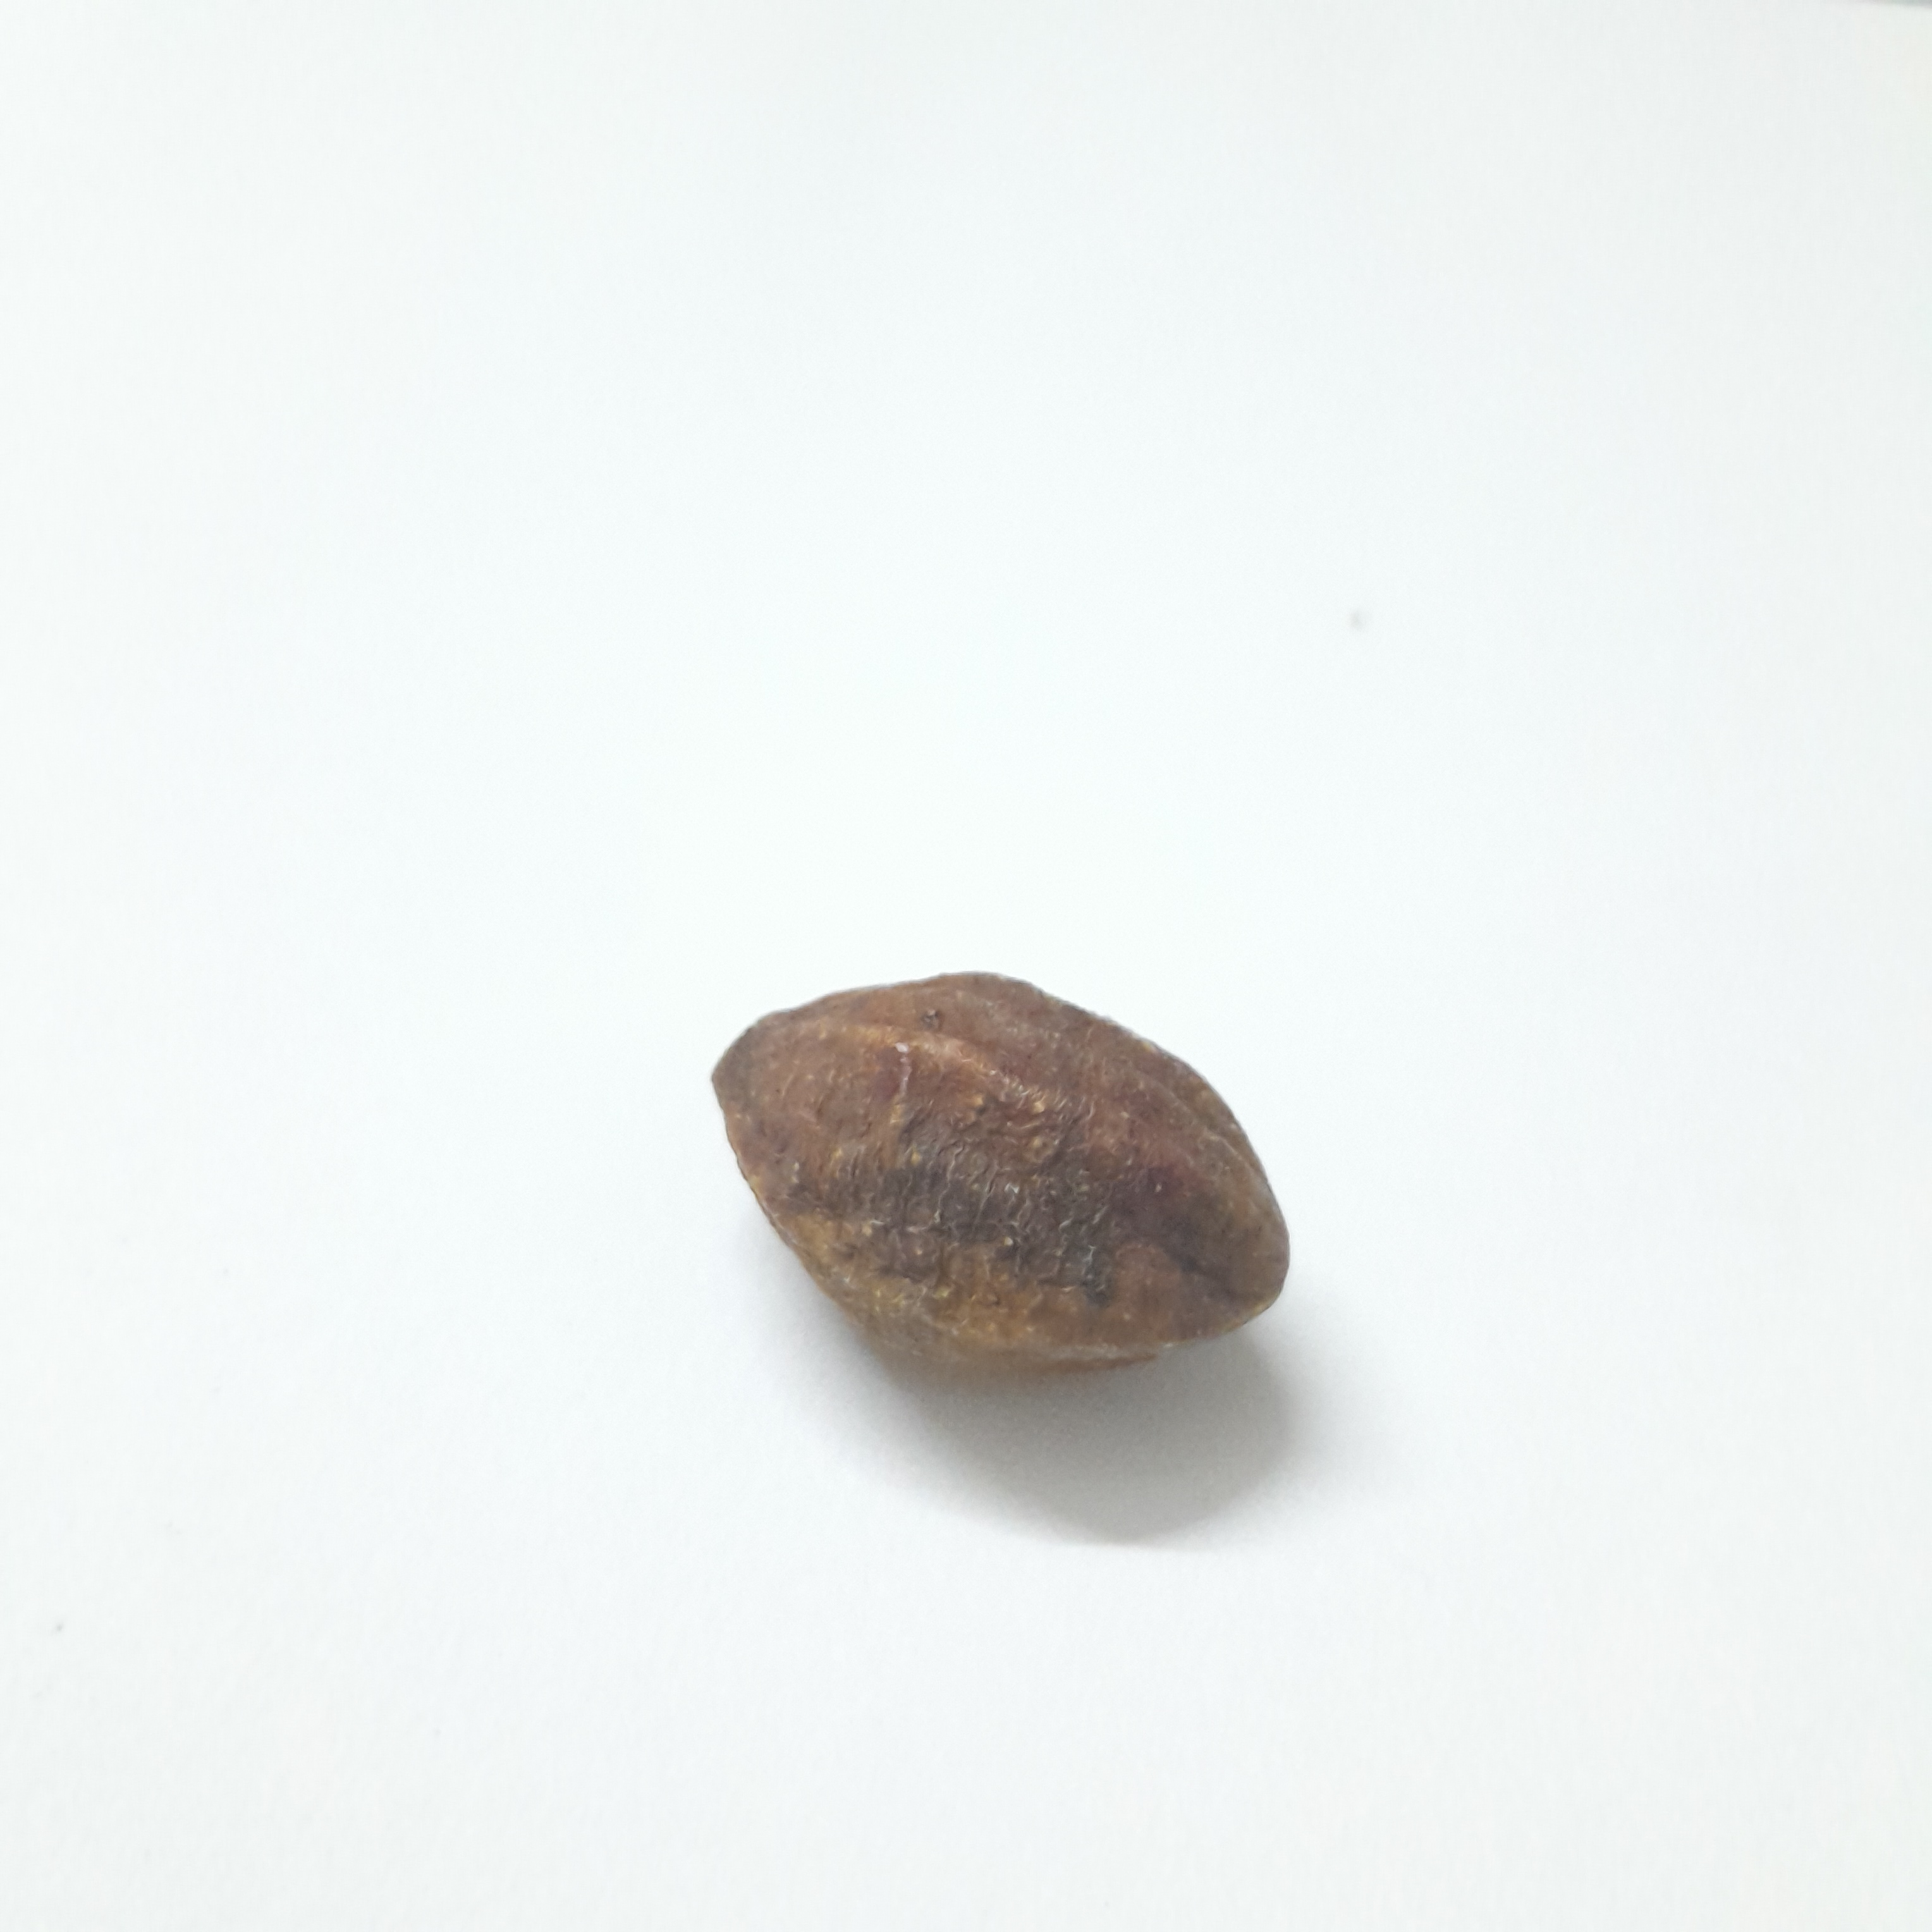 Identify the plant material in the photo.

hirdaa
